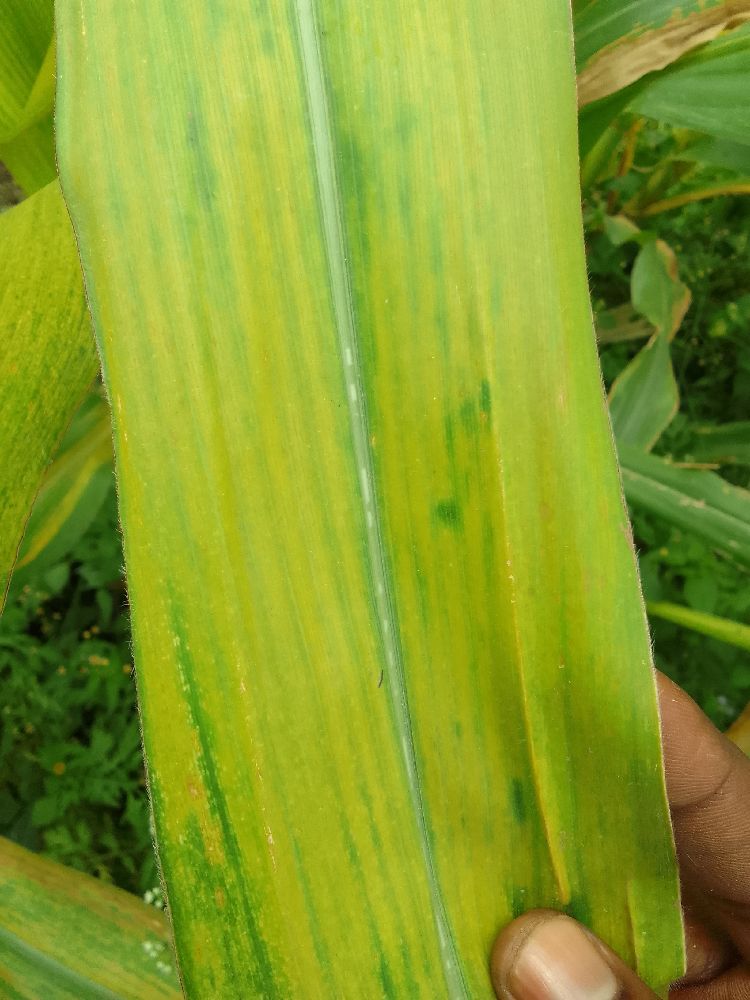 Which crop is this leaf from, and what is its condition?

maize, maize lethal necrosis
